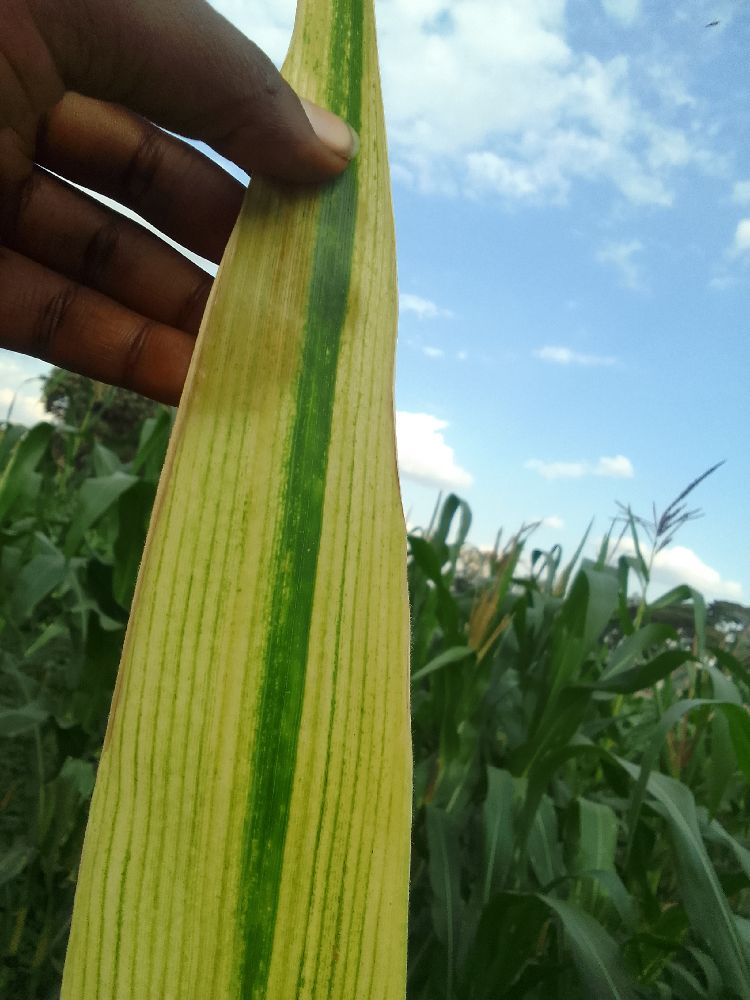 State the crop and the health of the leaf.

maize, maize lethal necrosis
